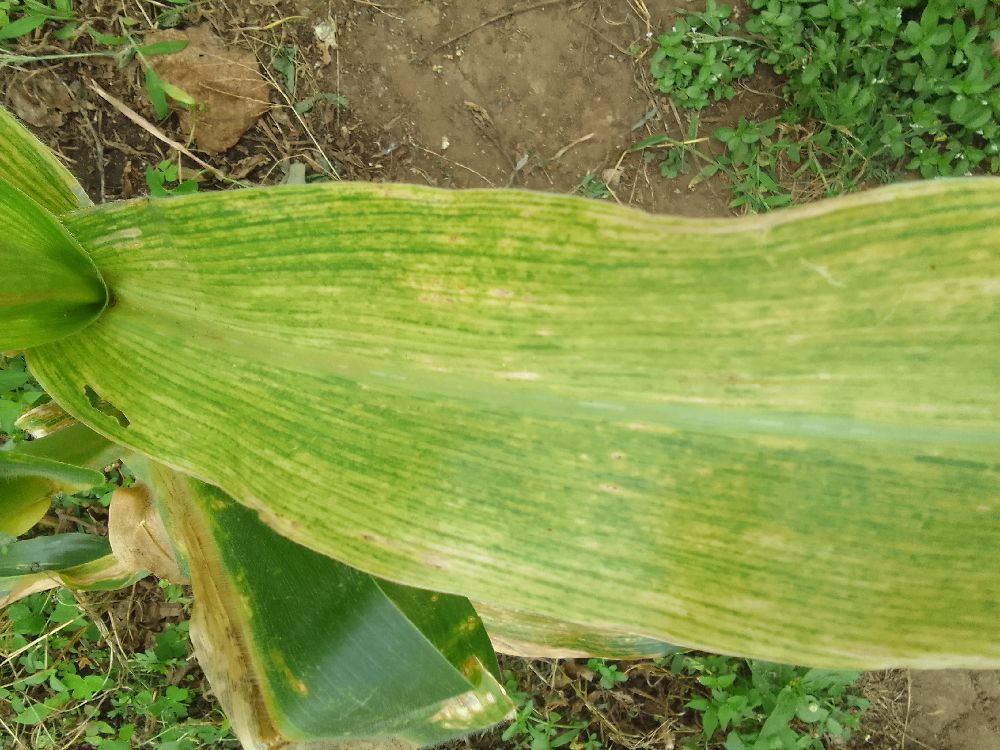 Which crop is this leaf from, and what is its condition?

maize, maize lethal necrosis
